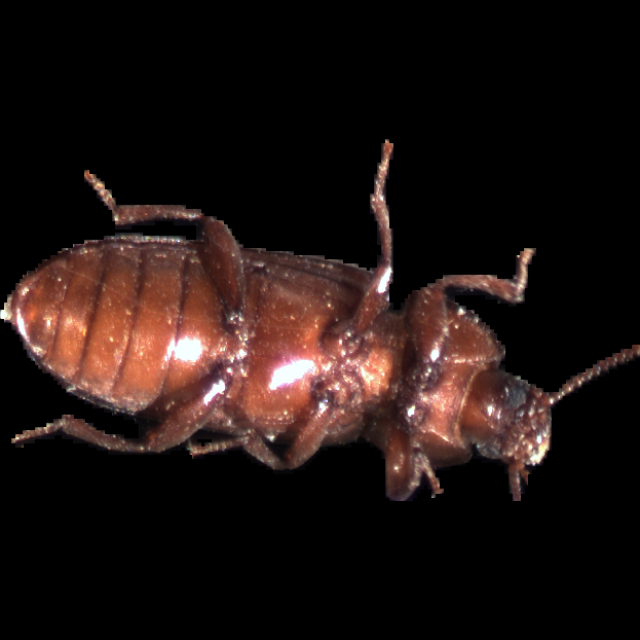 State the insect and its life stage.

mealworm beetle
